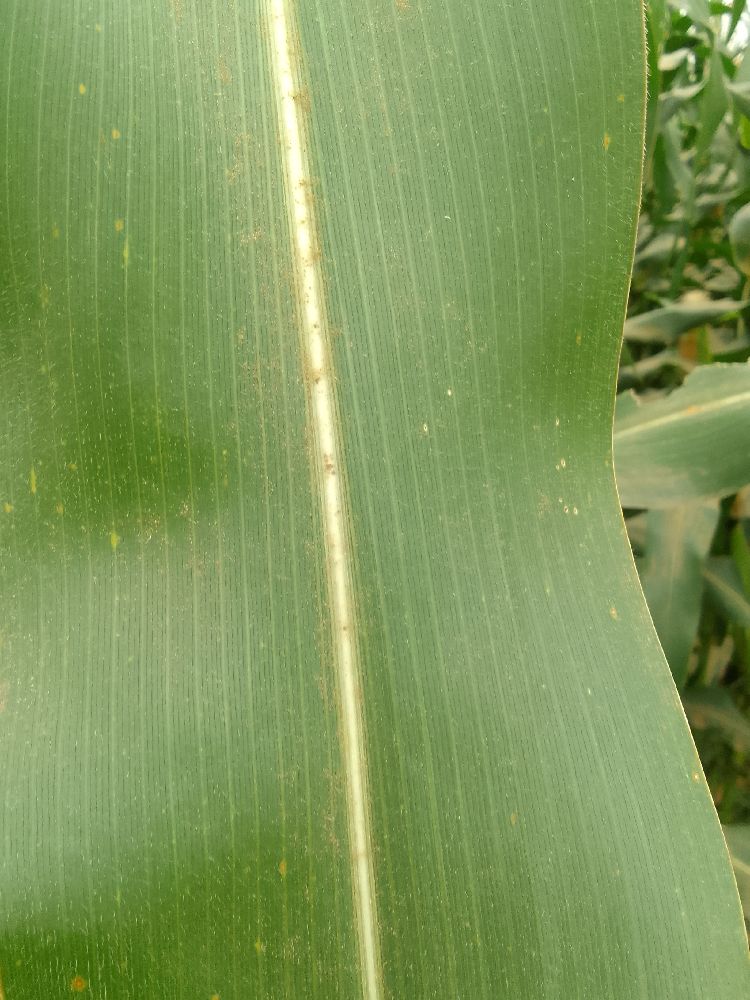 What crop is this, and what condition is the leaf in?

maize, healthy
